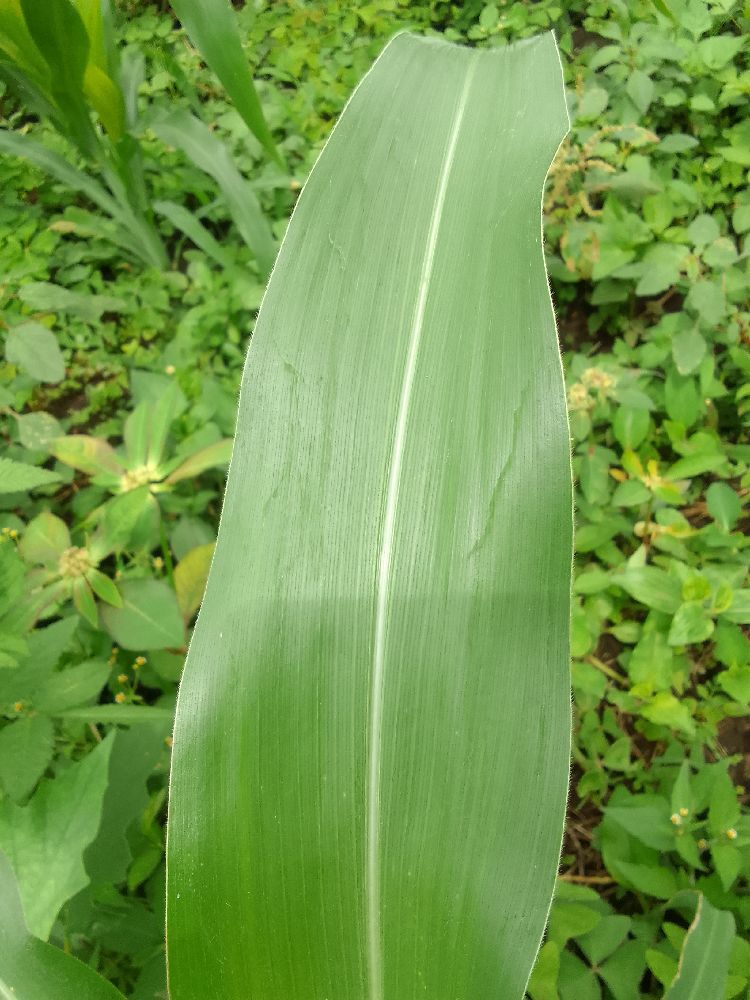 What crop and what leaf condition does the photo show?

maize, healthy
